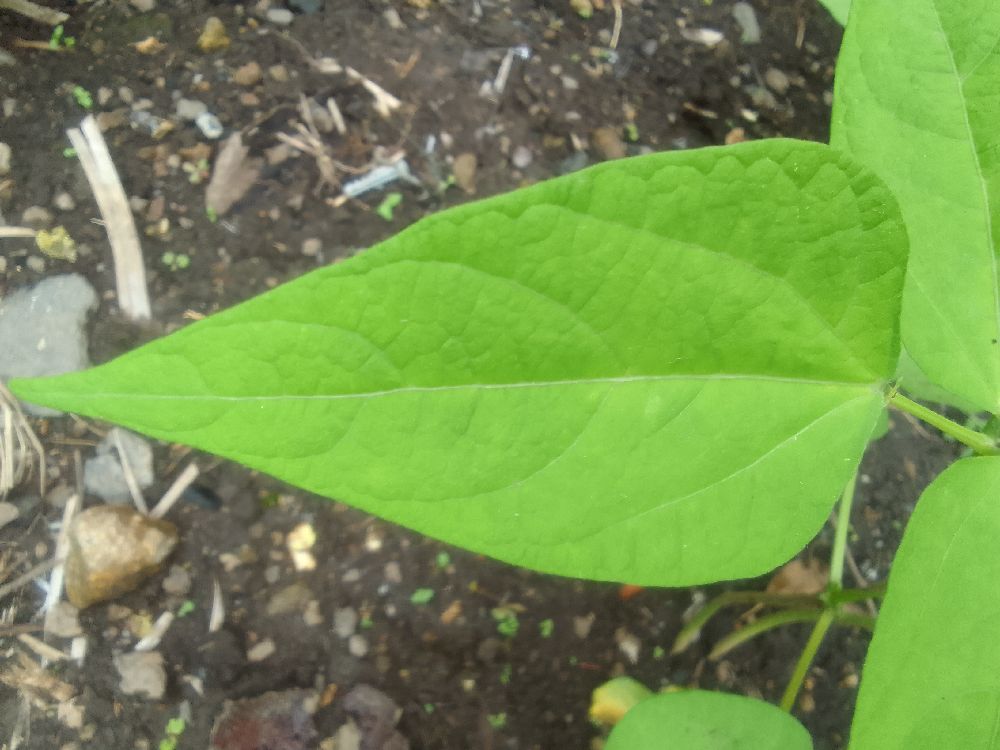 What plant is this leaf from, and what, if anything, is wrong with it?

common bean, healthy
